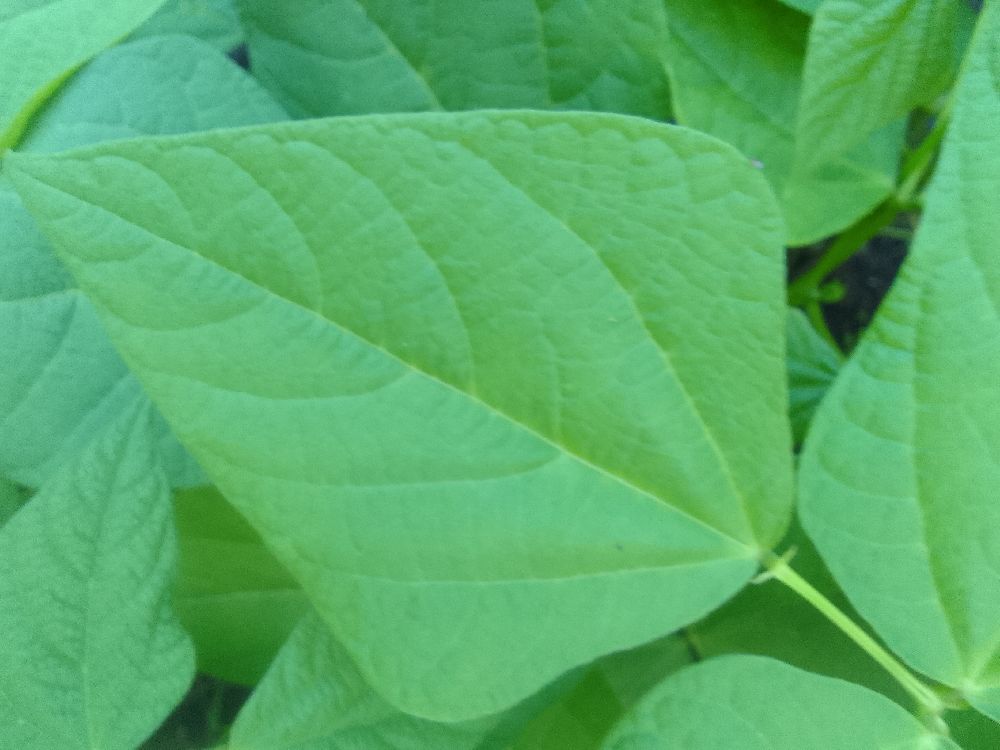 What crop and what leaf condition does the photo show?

common bean, healthy
